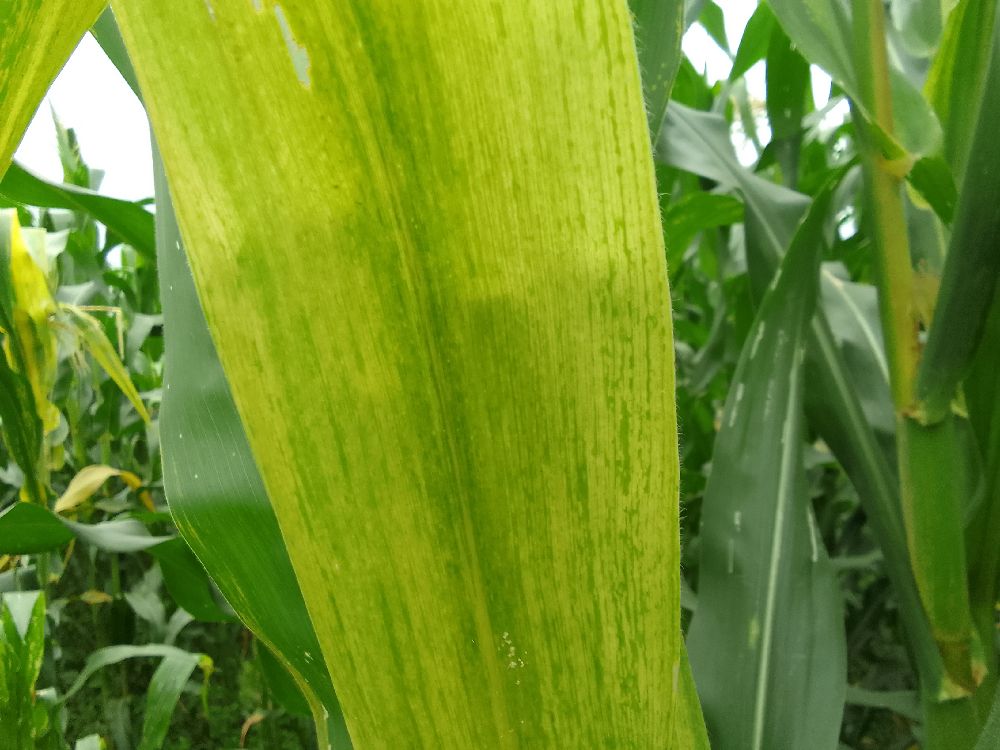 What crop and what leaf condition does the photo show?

maize, maize lethal necrosis
